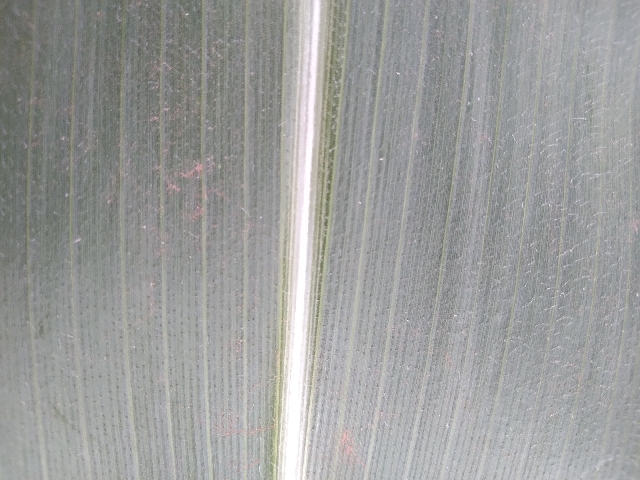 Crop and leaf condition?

maize, healthy
